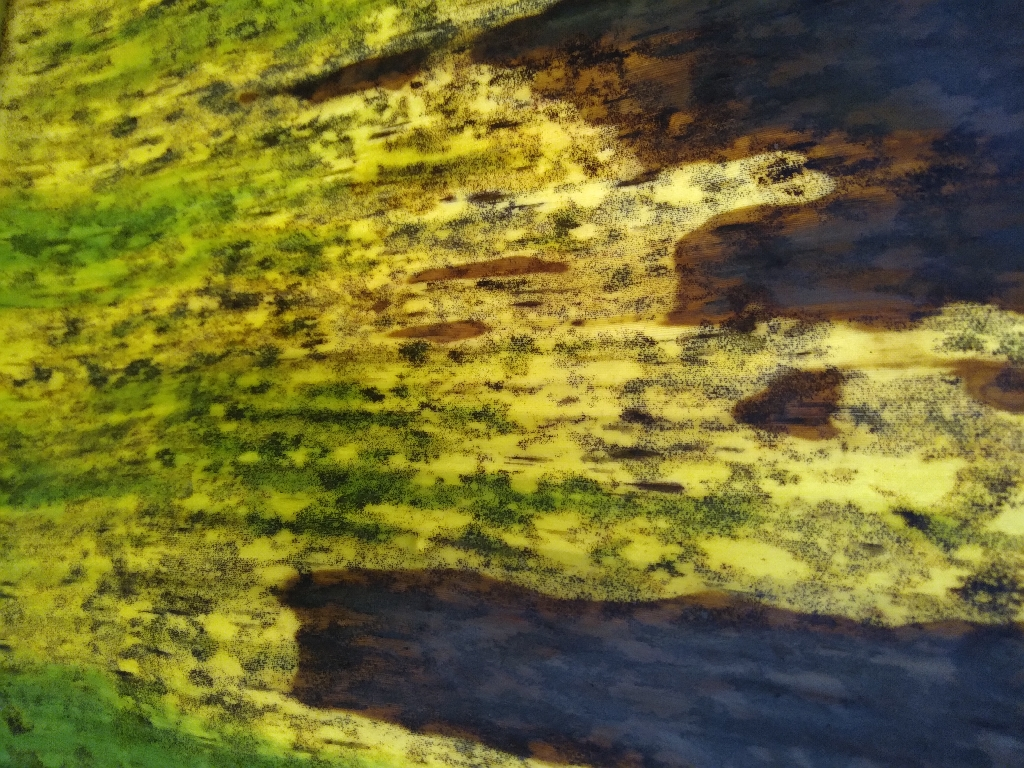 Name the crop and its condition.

banana, black sigatoka
